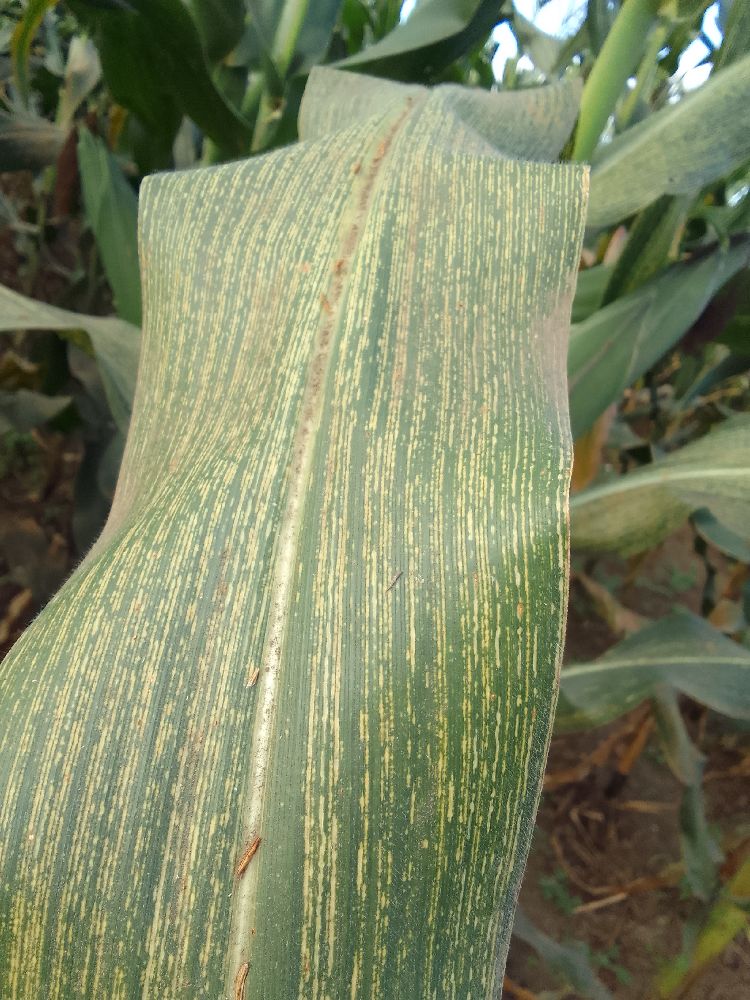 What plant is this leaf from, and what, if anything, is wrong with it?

maize, maize streak virus
